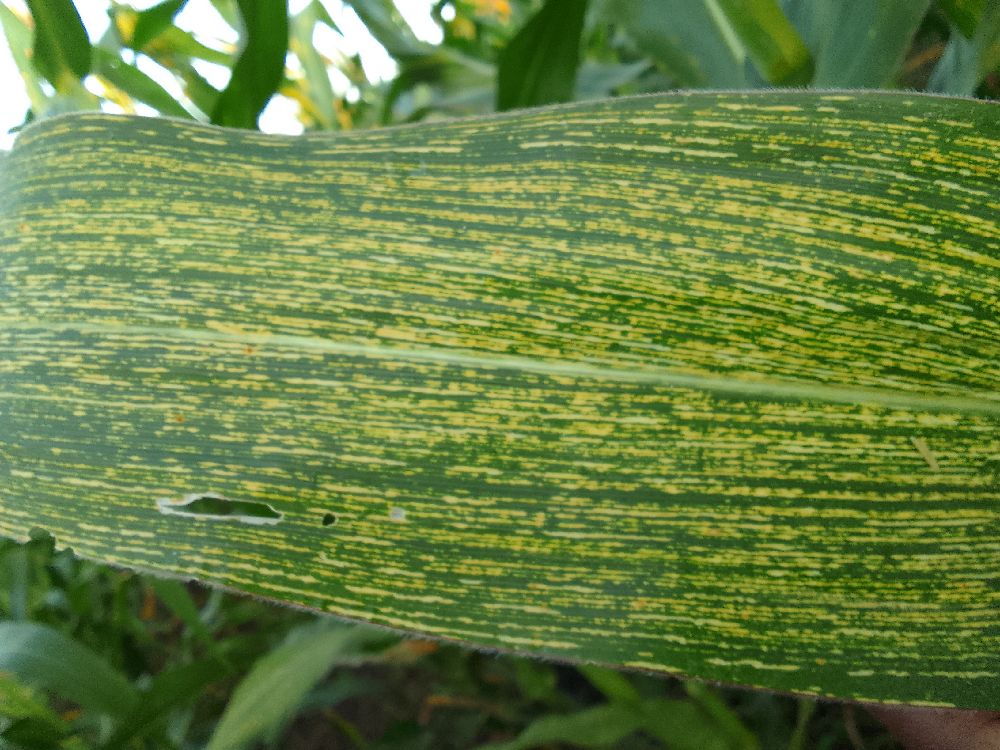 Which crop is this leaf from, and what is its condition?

maize, maize streak virus
